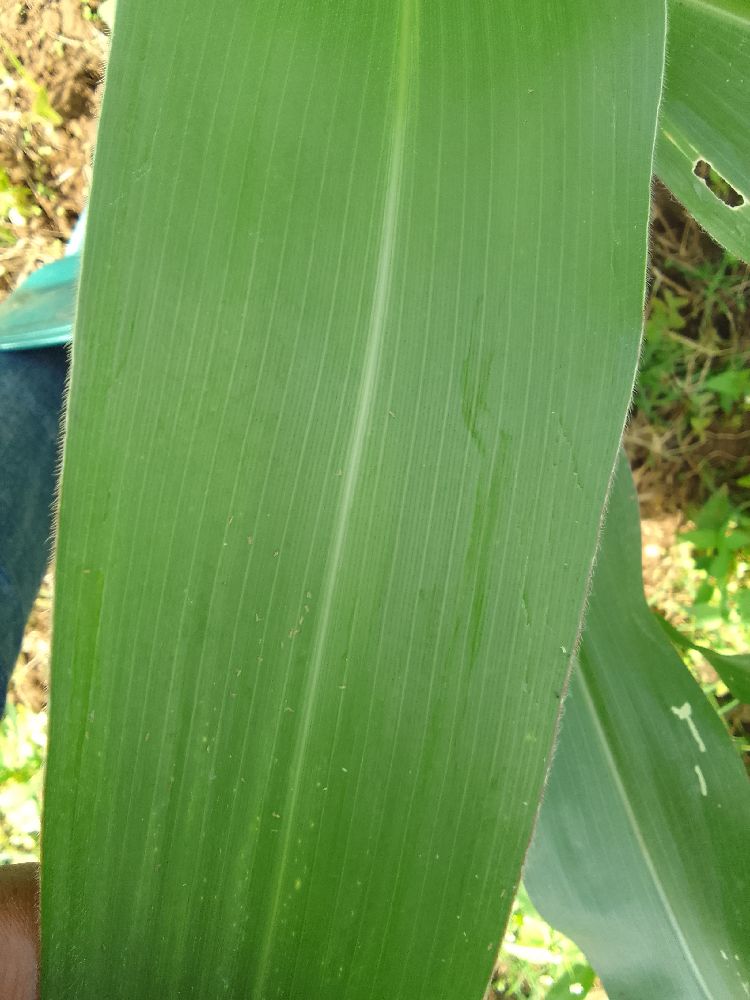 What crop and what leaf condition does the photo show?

maize, healthy
